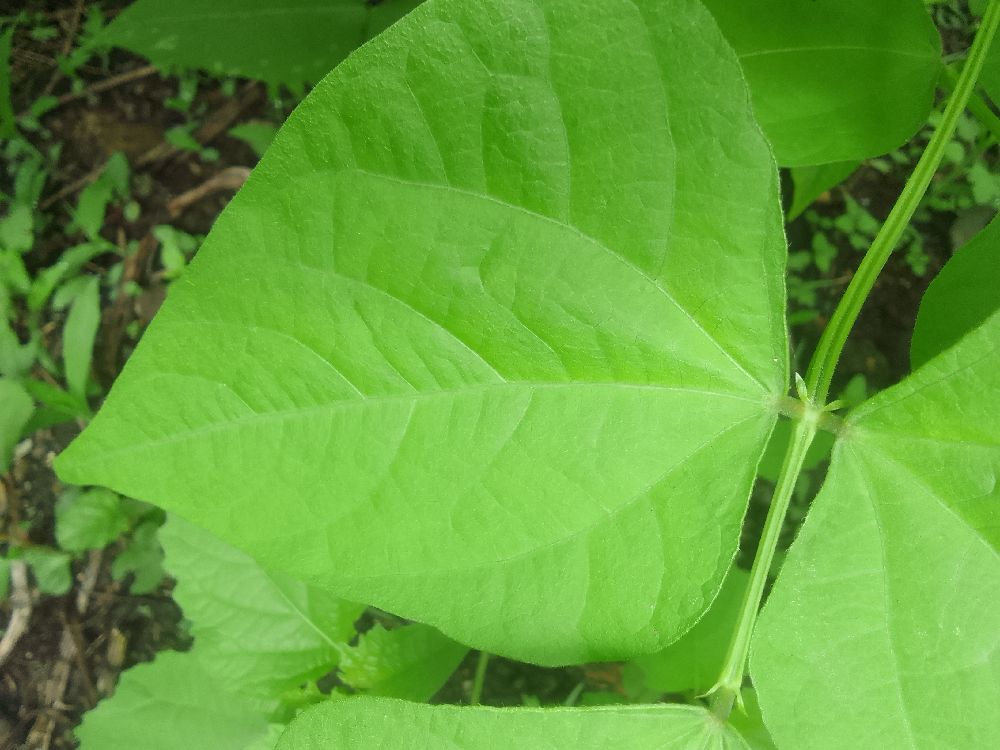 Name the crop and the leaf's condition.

common bean, healthy
